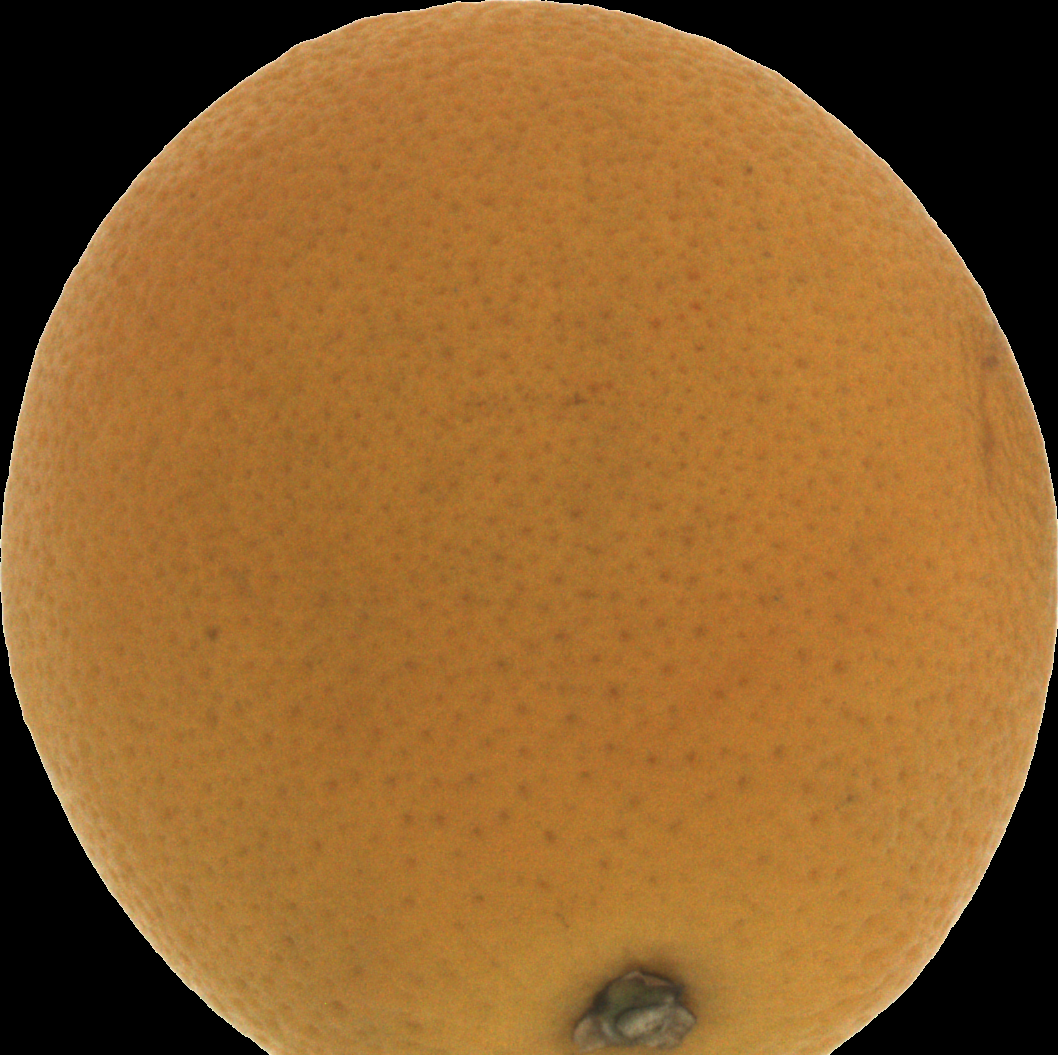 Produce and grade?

orange, bad
